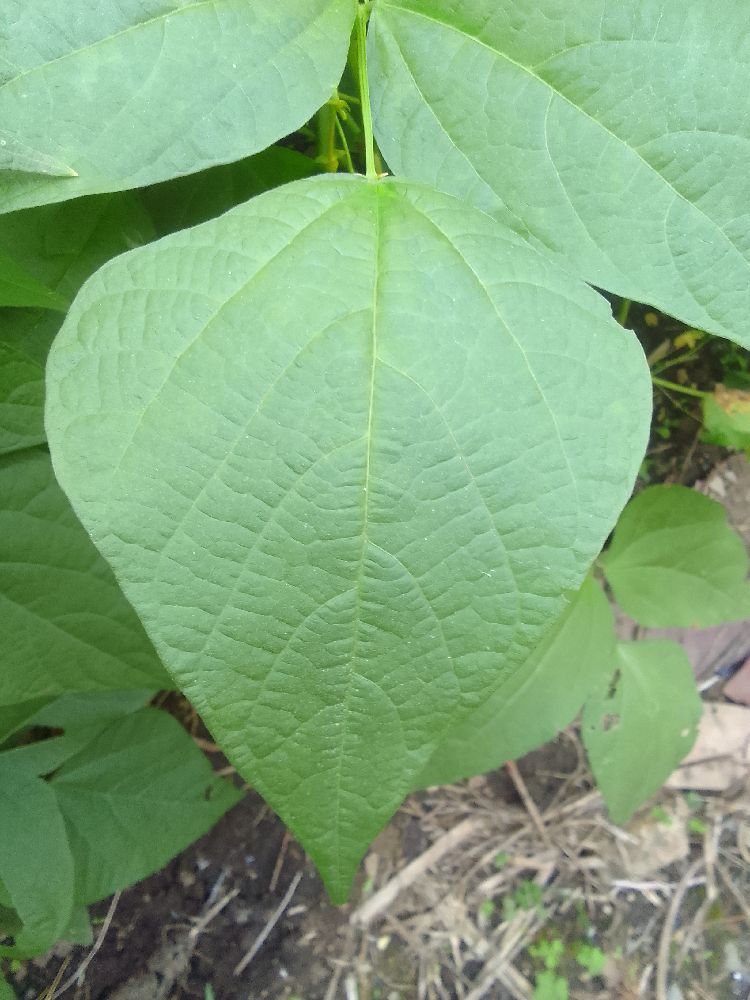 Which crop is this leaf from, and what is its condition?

common bean, healthy
